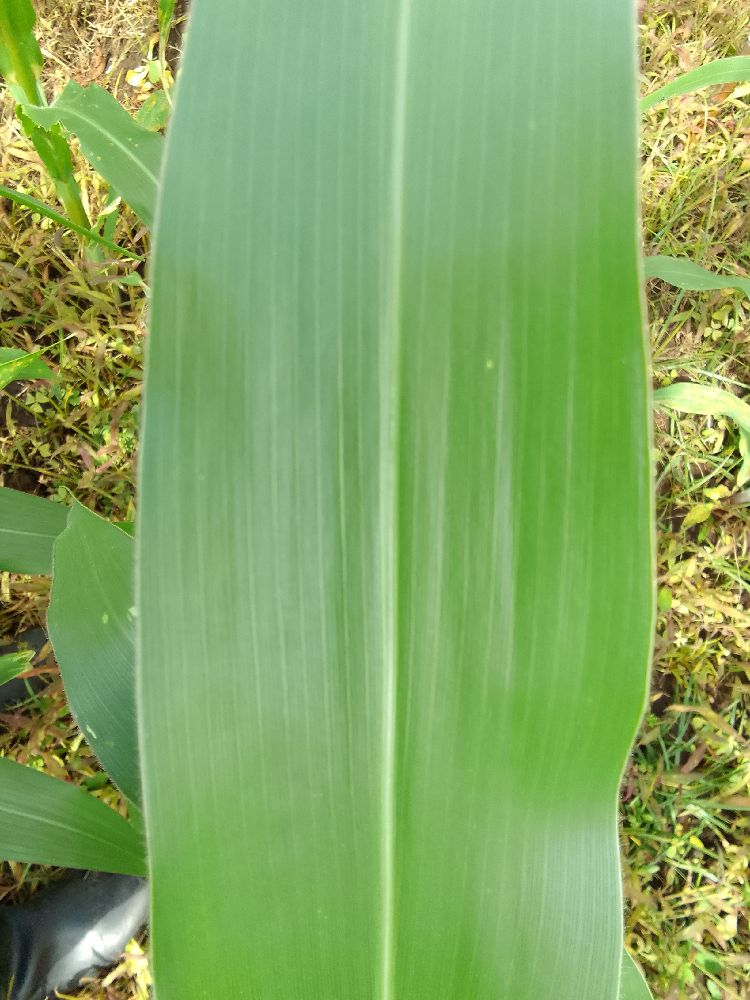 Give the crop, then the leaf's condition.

maize, healthy
